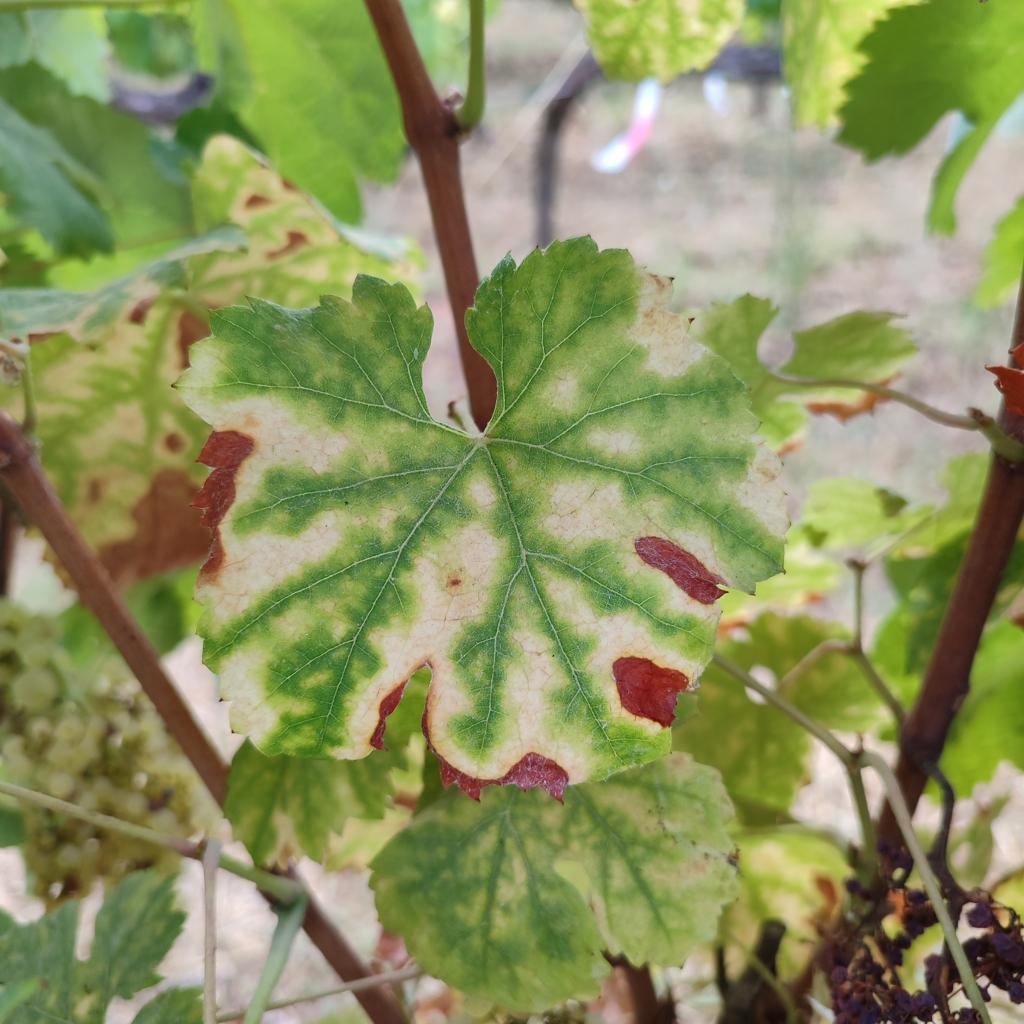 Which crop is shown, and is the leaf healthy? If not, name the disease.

grapevine, esca complex
